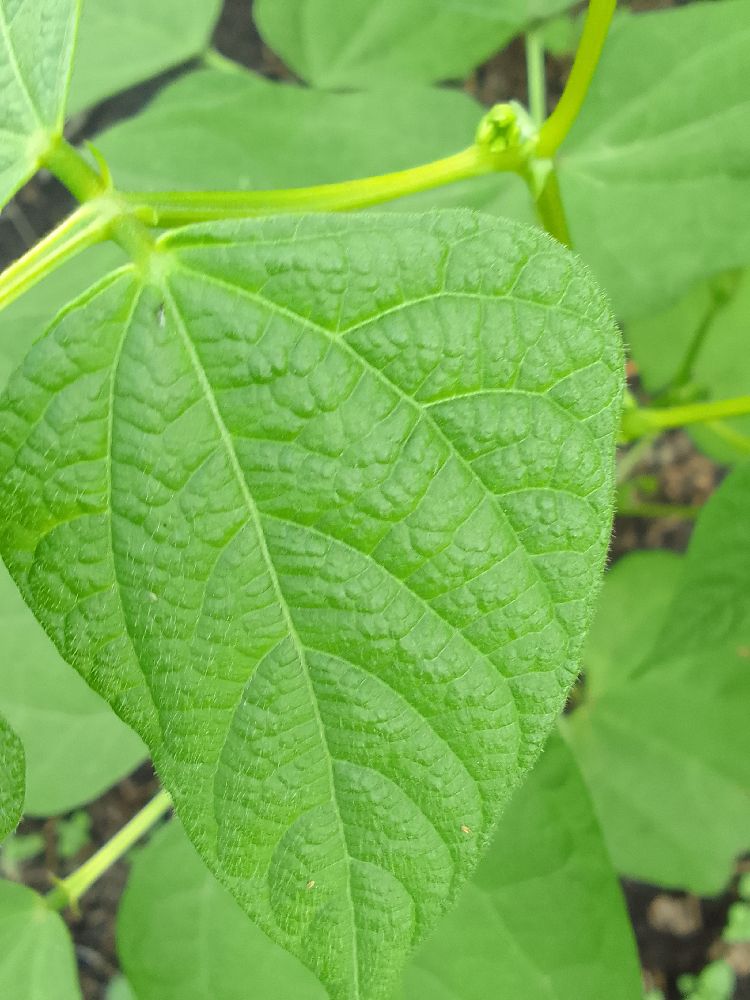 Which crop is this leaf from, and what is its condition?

common bean, healthy
